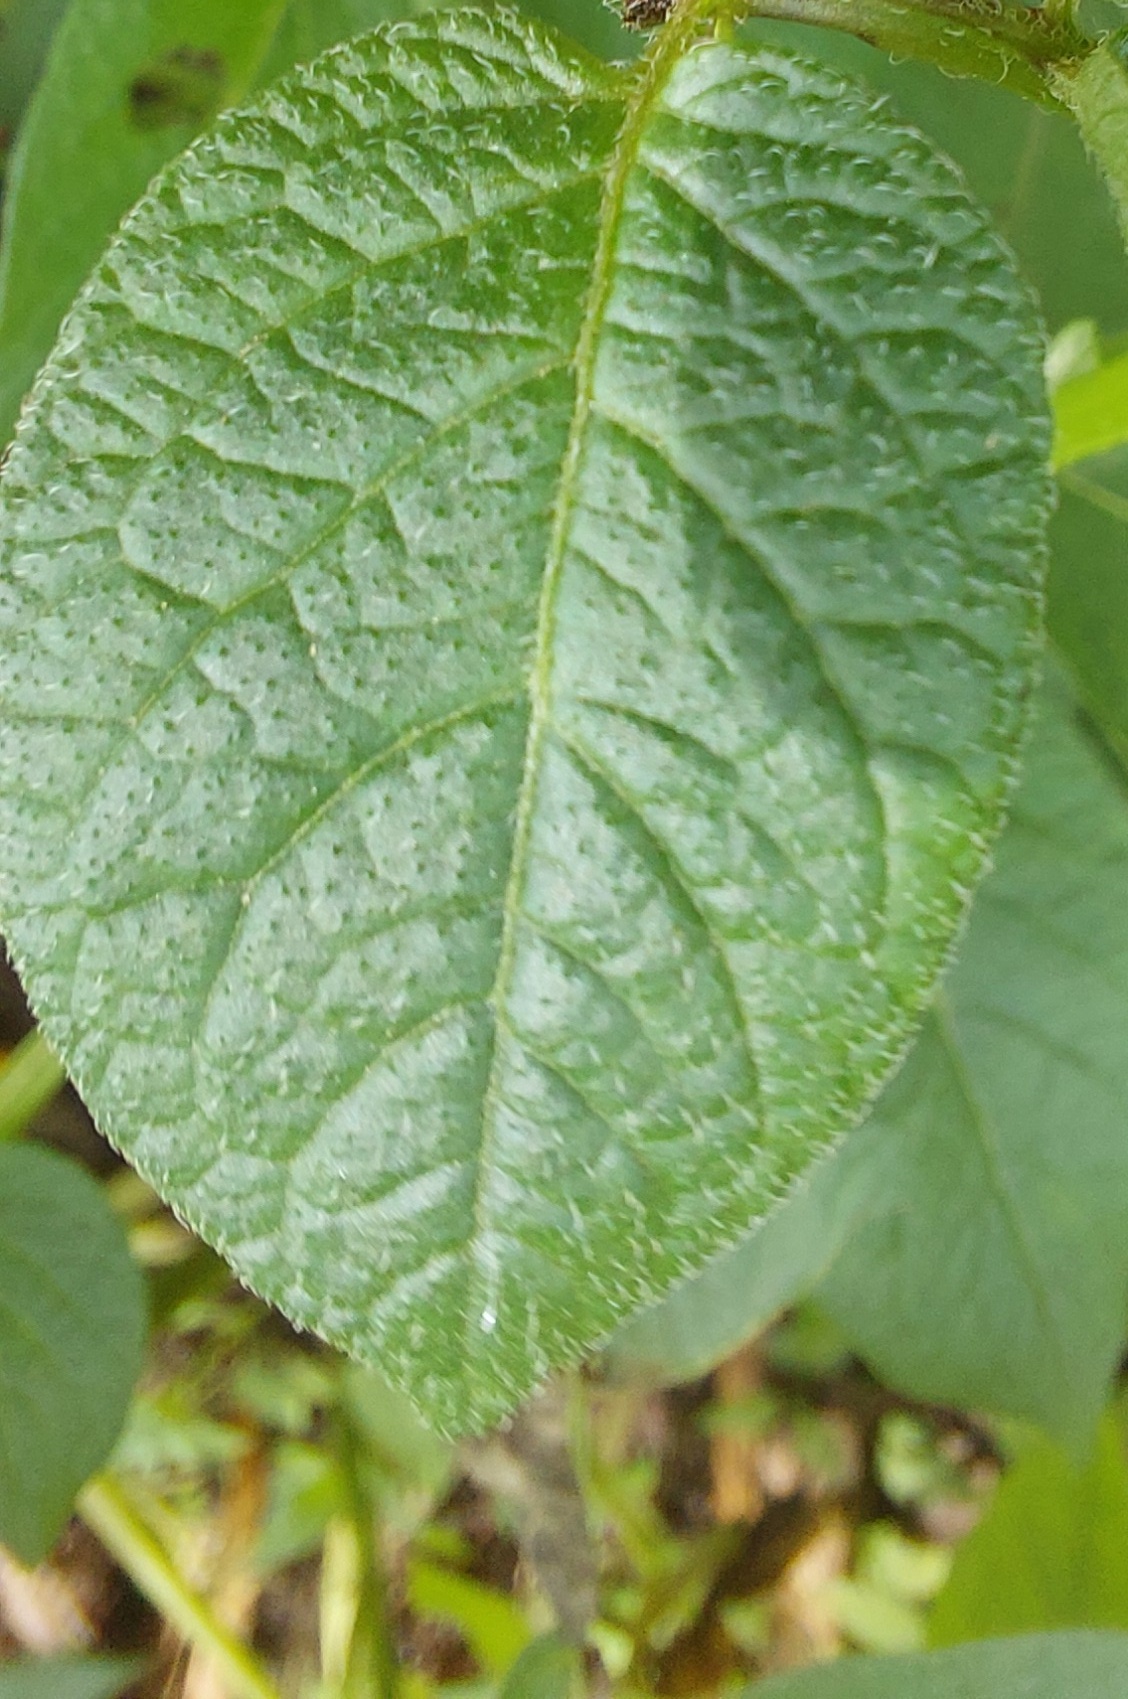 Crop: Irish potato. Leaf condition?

healthy
